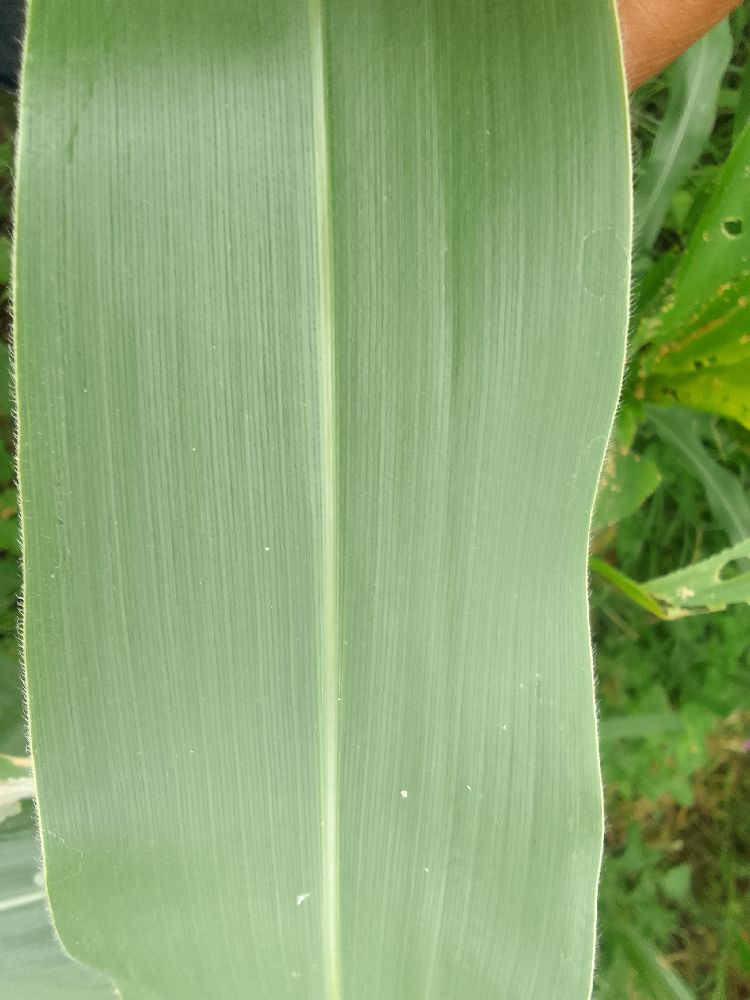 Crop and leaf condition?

maize, healthy
